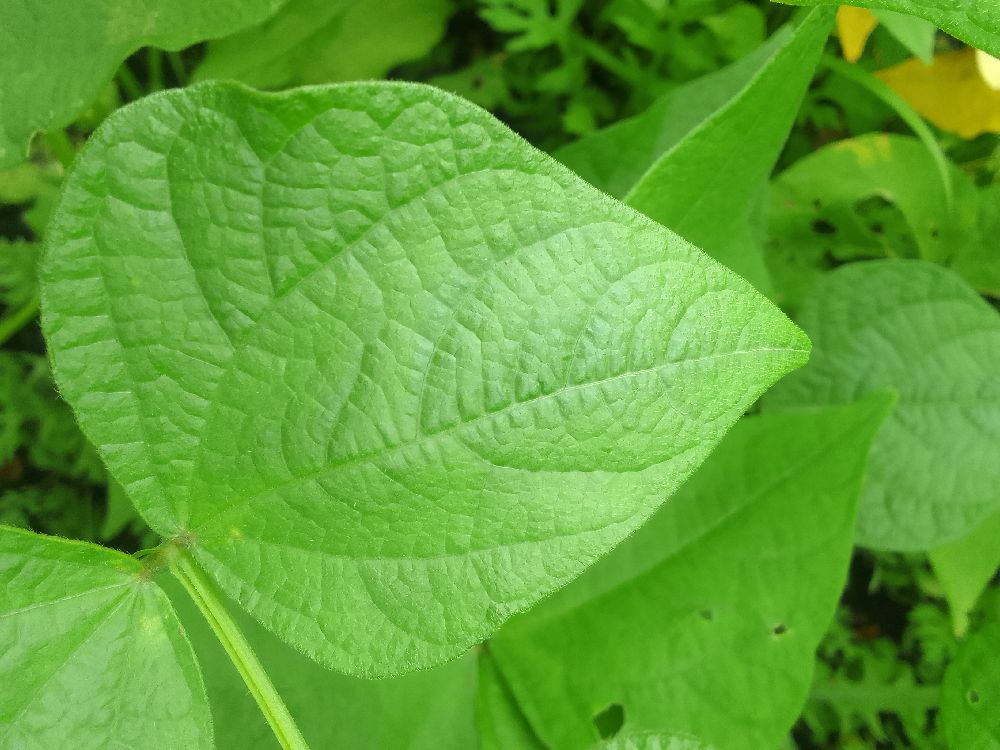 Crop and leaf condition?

common bean, healthy
